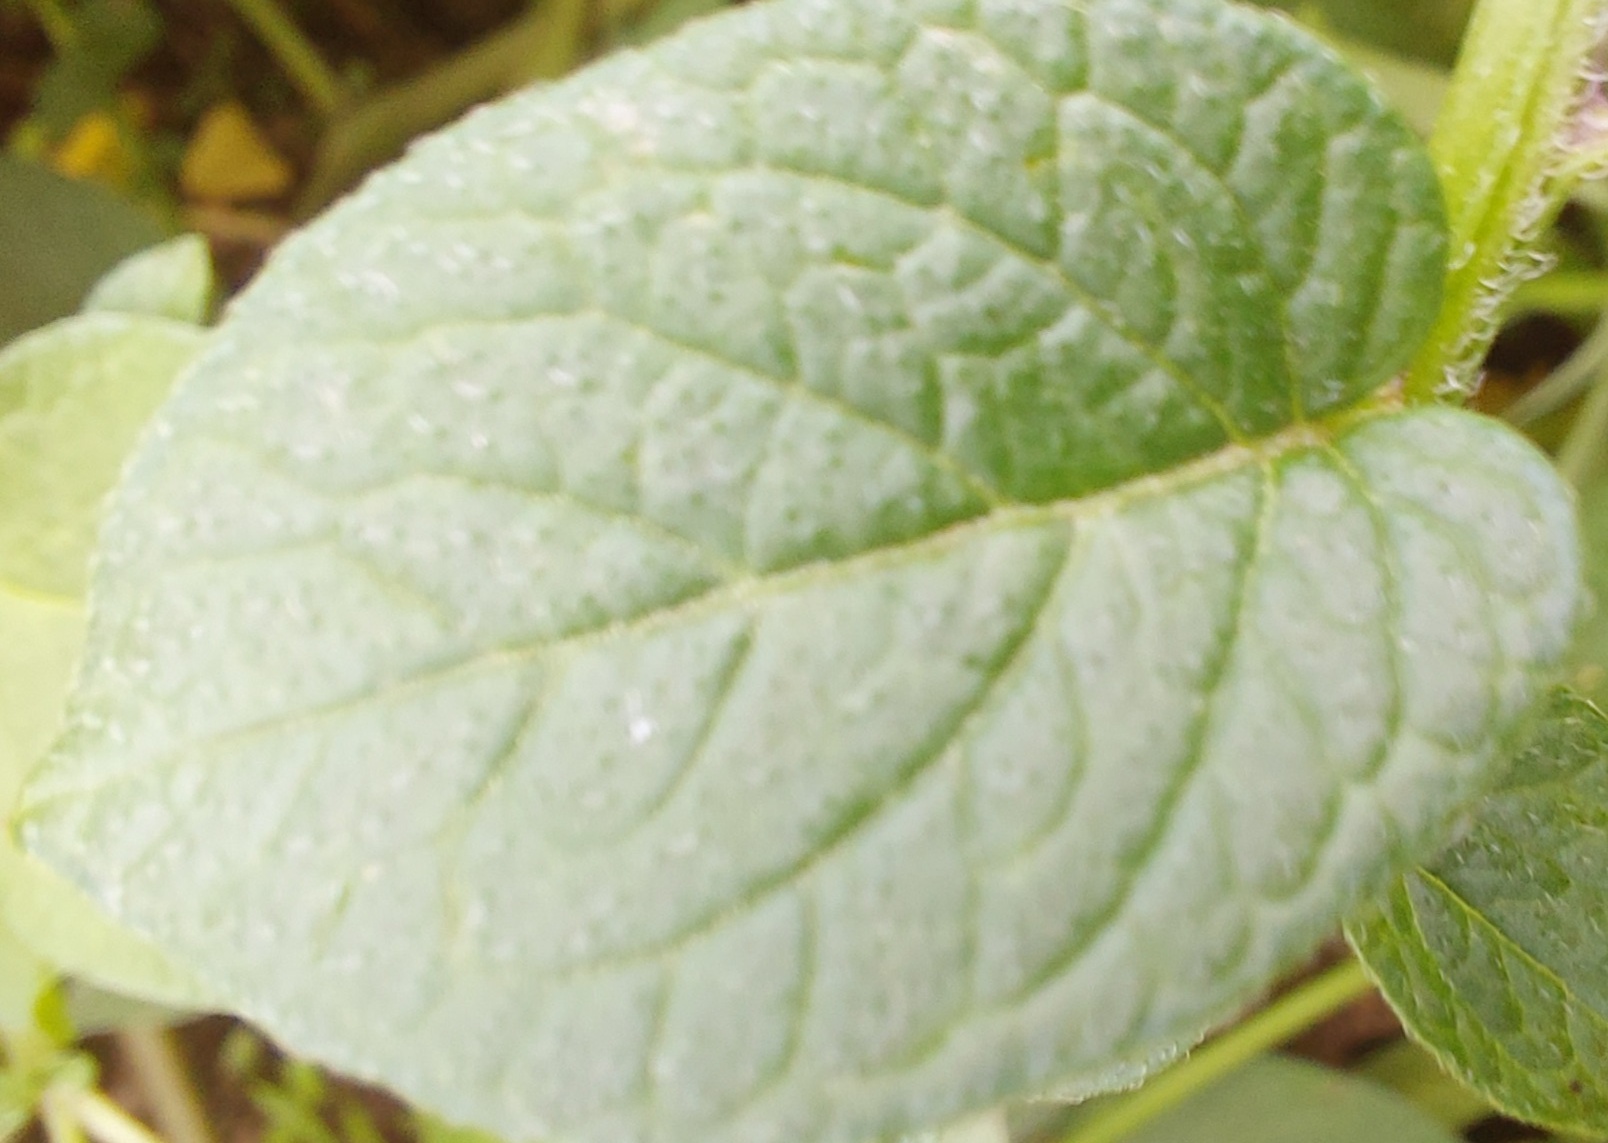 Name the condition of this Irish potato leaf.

healthy
